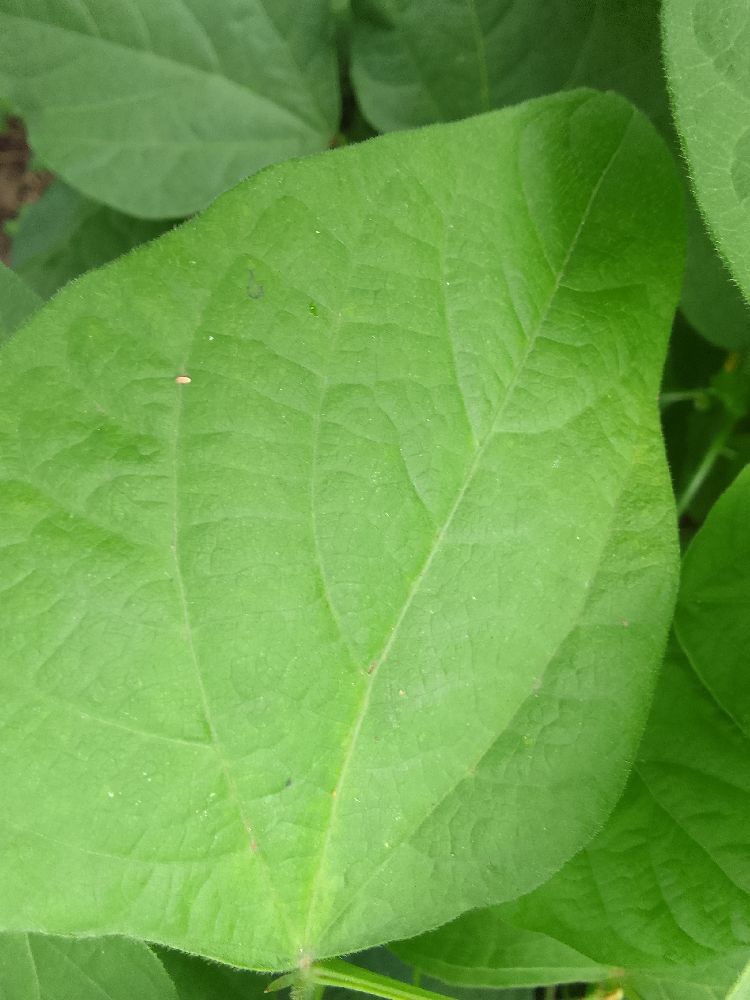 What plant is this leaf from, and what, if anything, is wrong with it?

common bean, healthy
